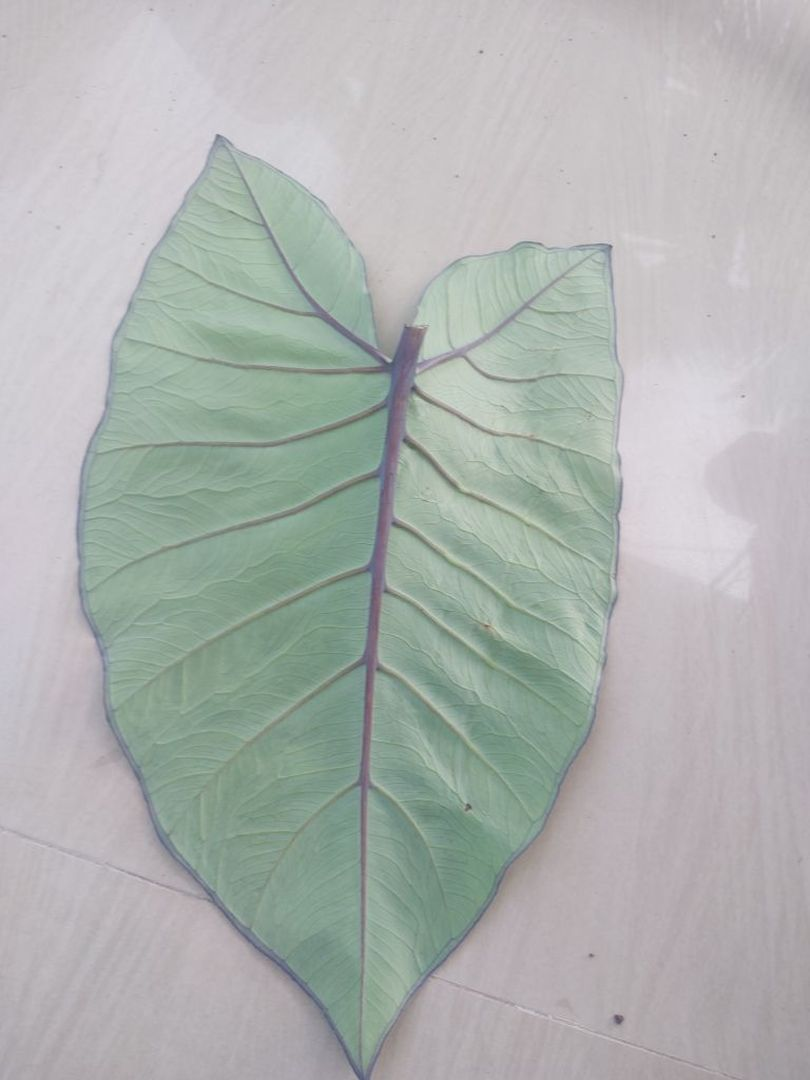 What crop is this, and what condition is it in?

taro, healthy
